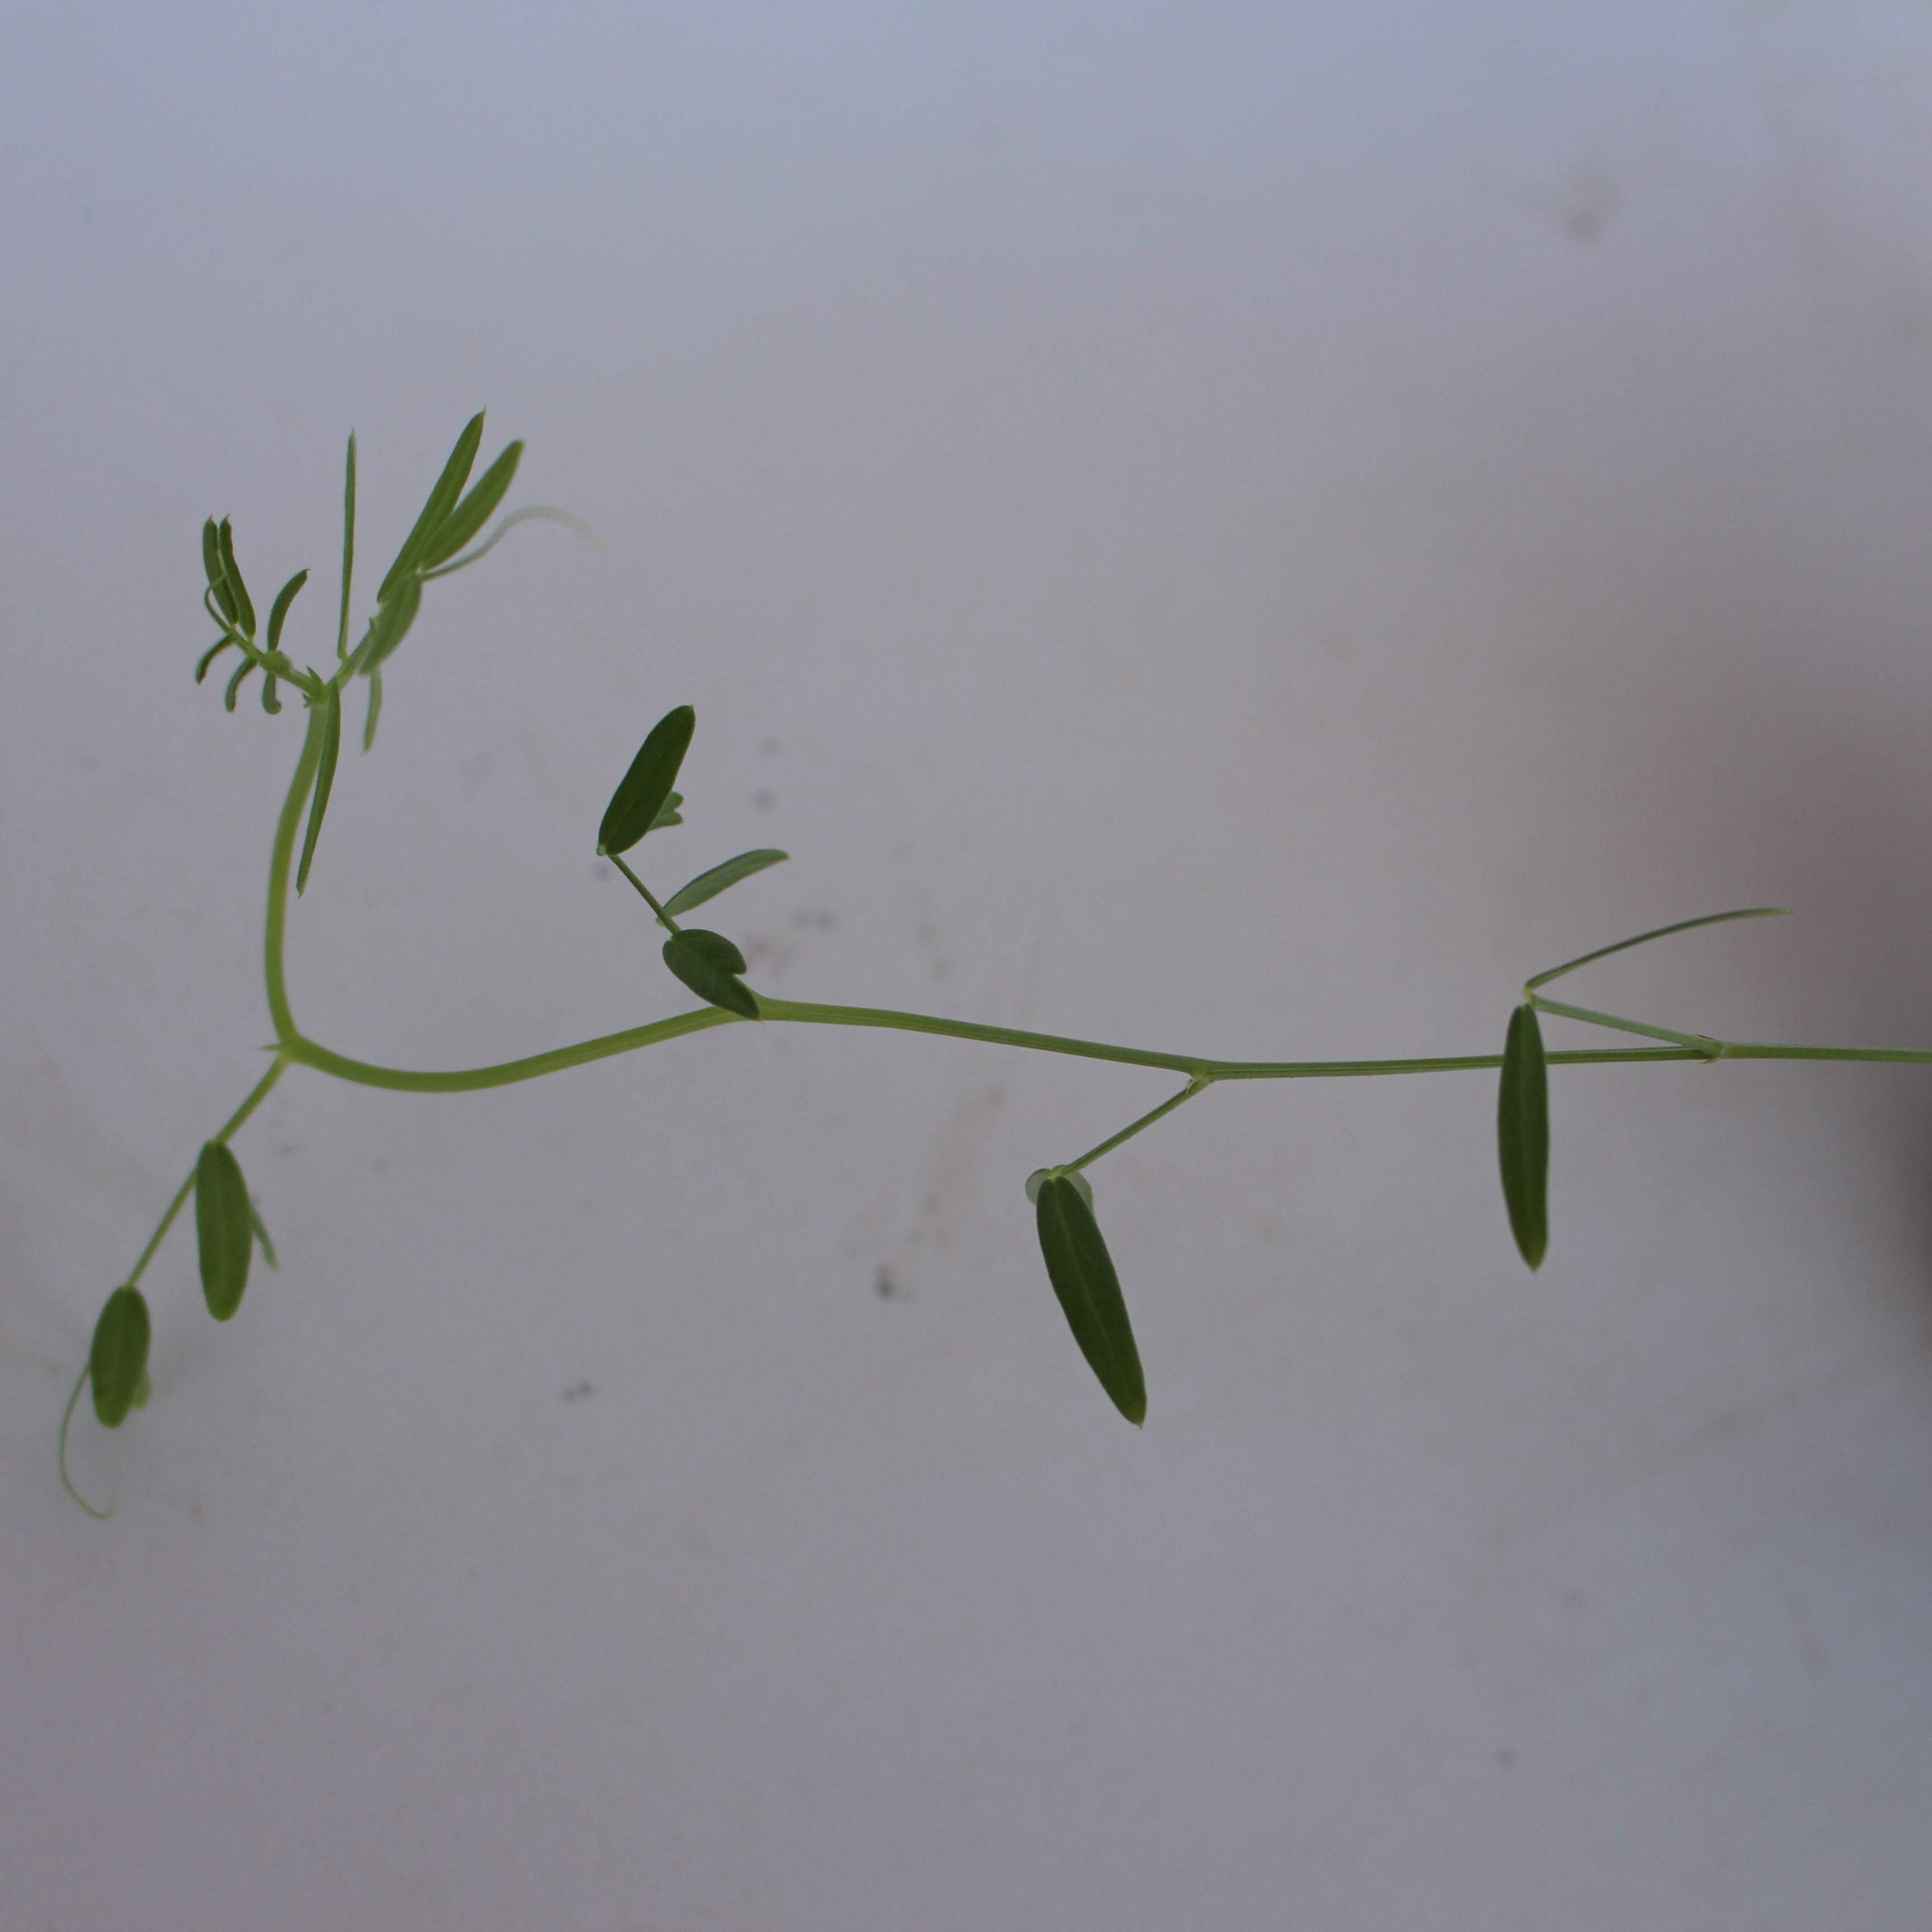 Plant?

Vicia sativa
